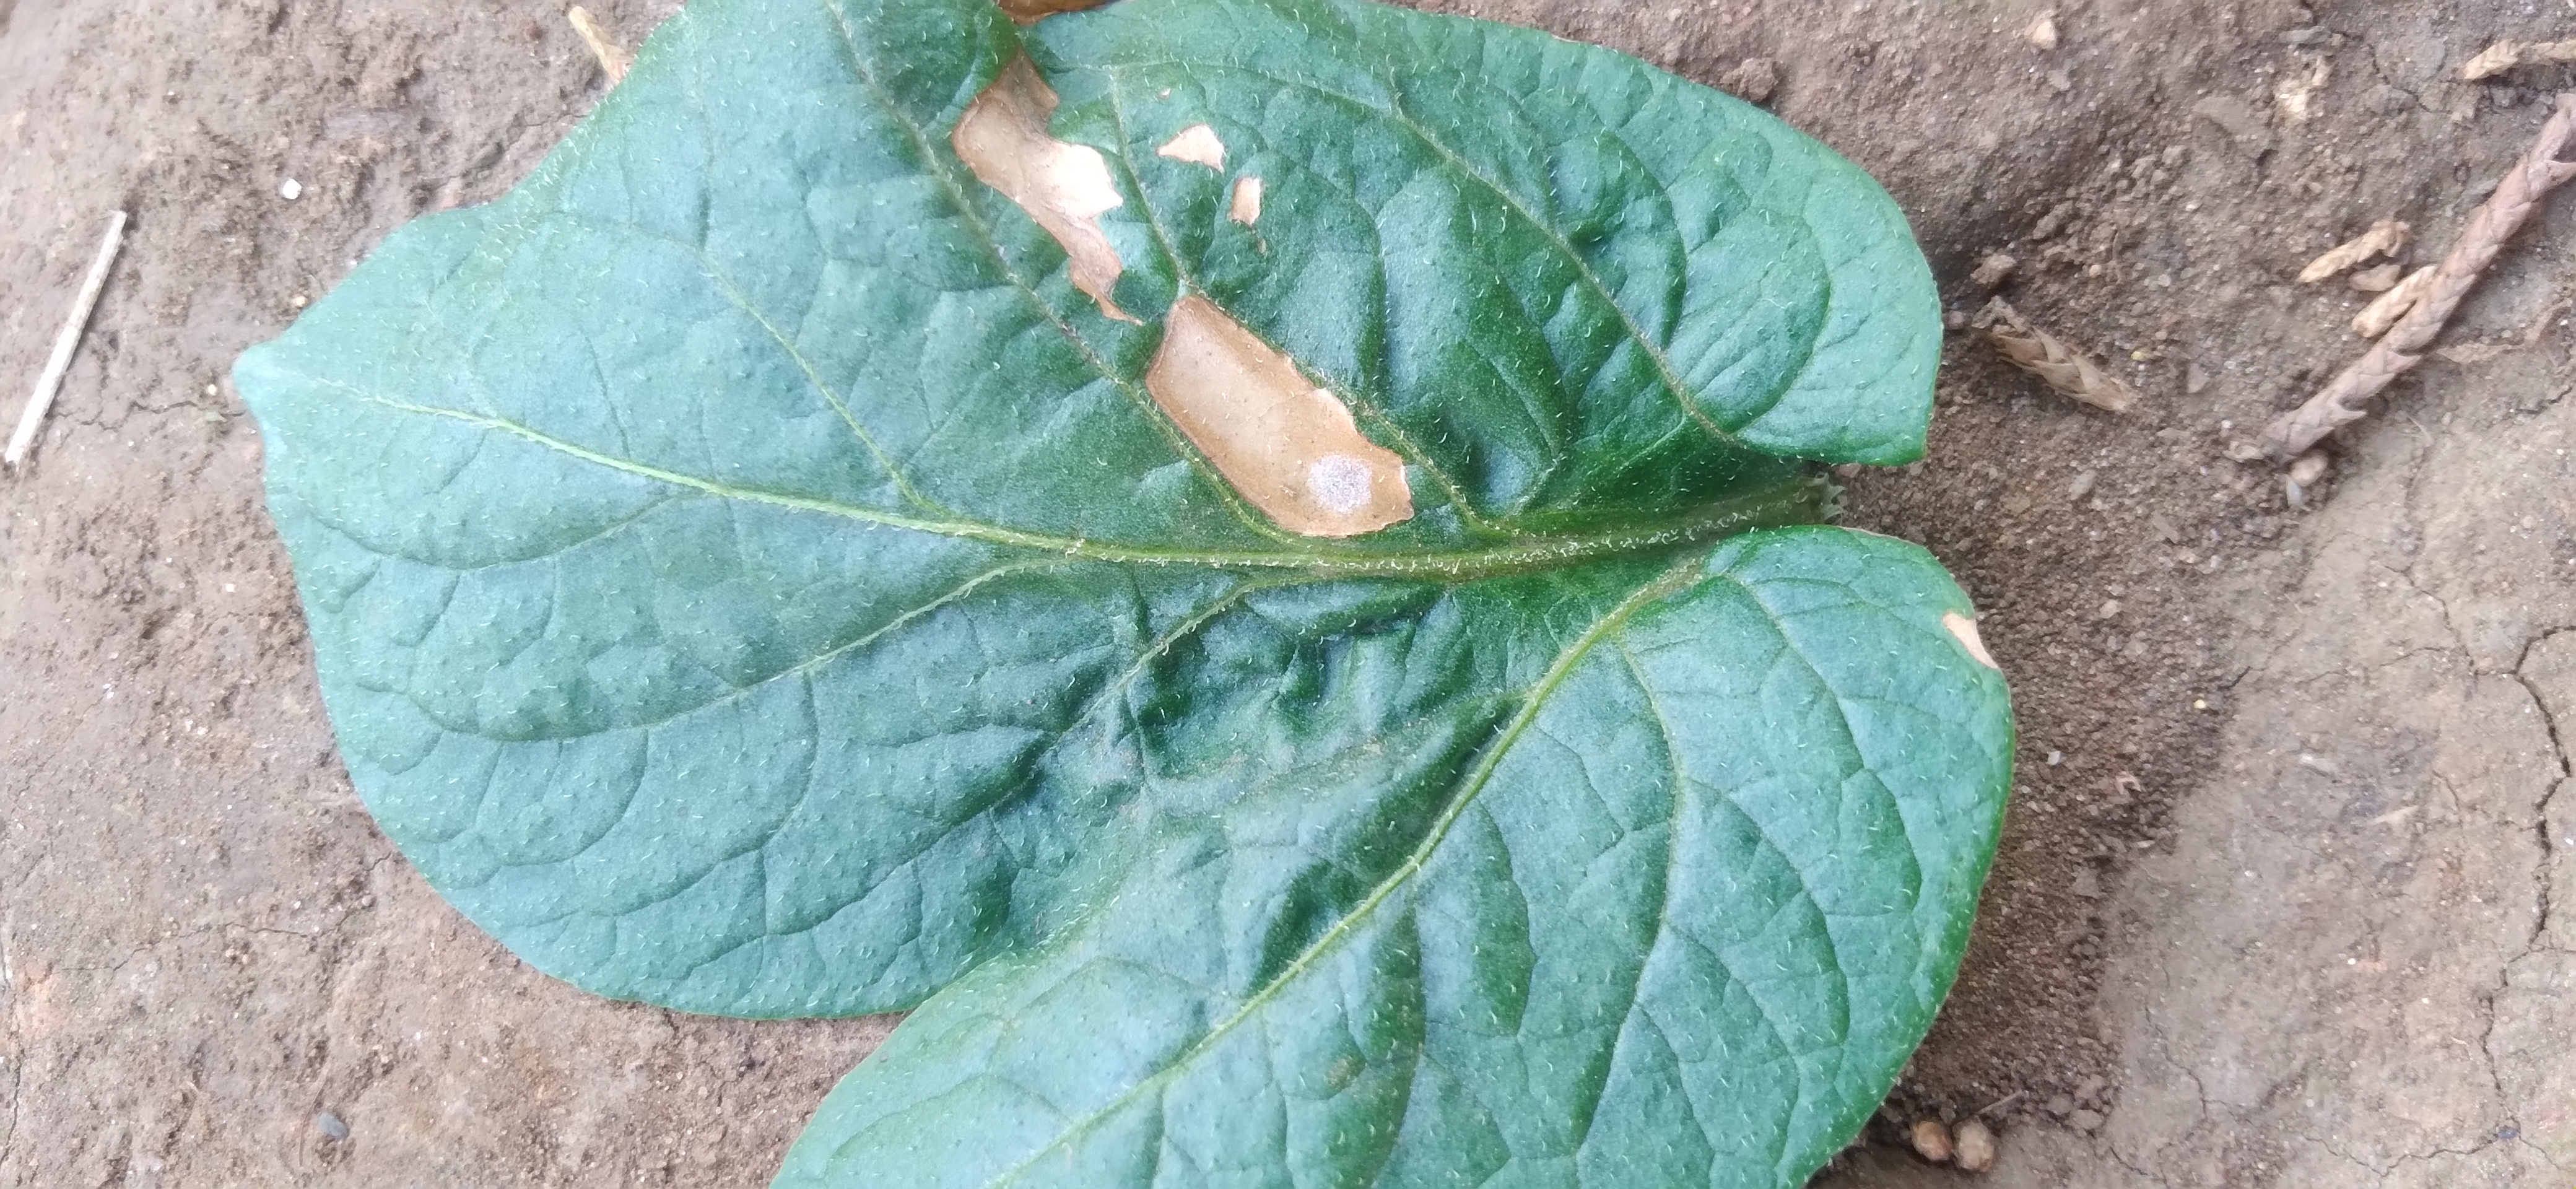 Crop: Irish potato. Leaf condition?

early blight
